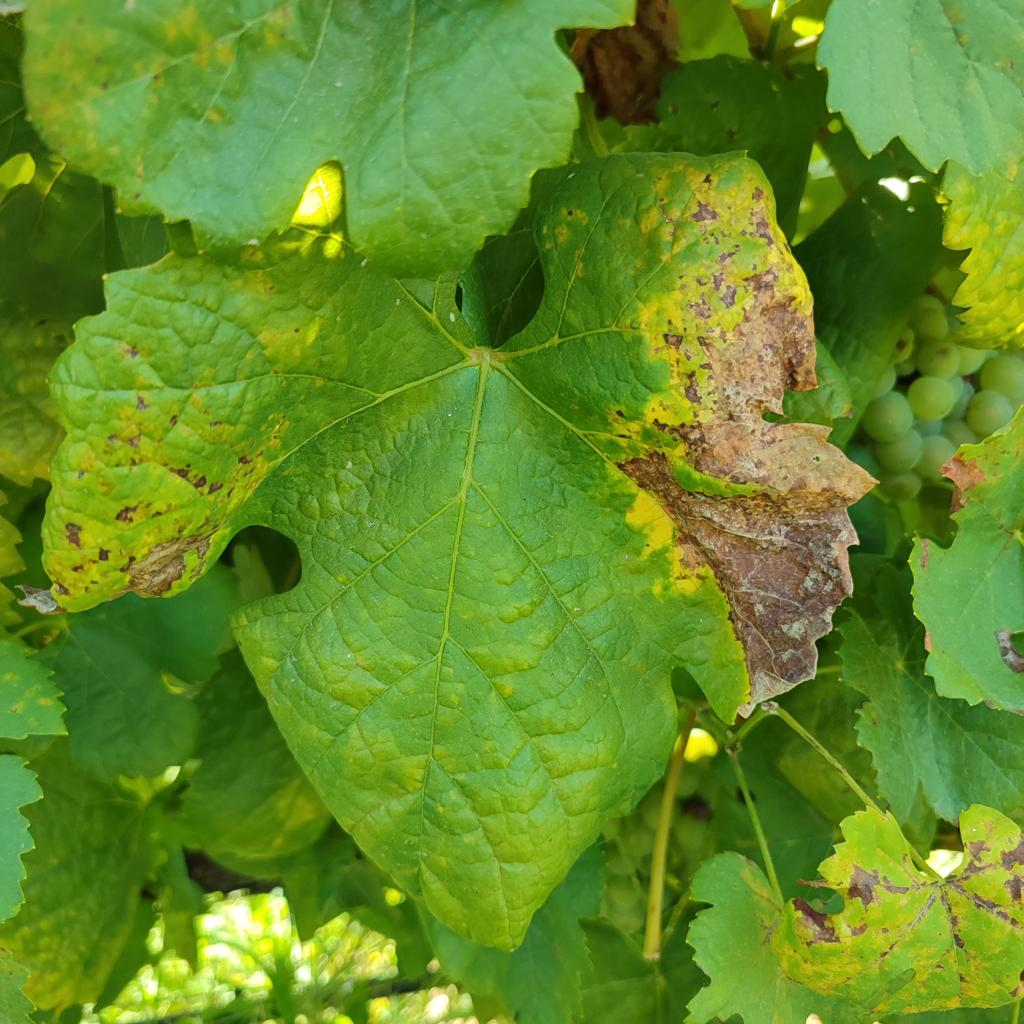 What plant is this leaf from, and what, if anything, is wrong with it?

grapevine, downy mildew
